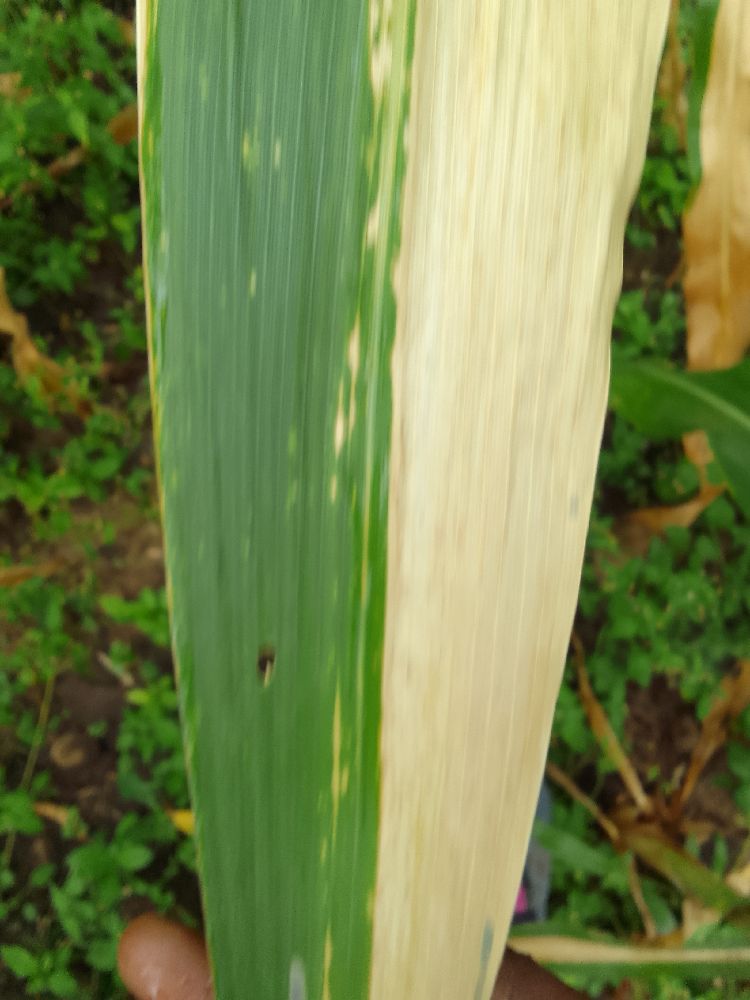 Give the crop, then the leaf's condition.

maize, maize lethal necrosis
